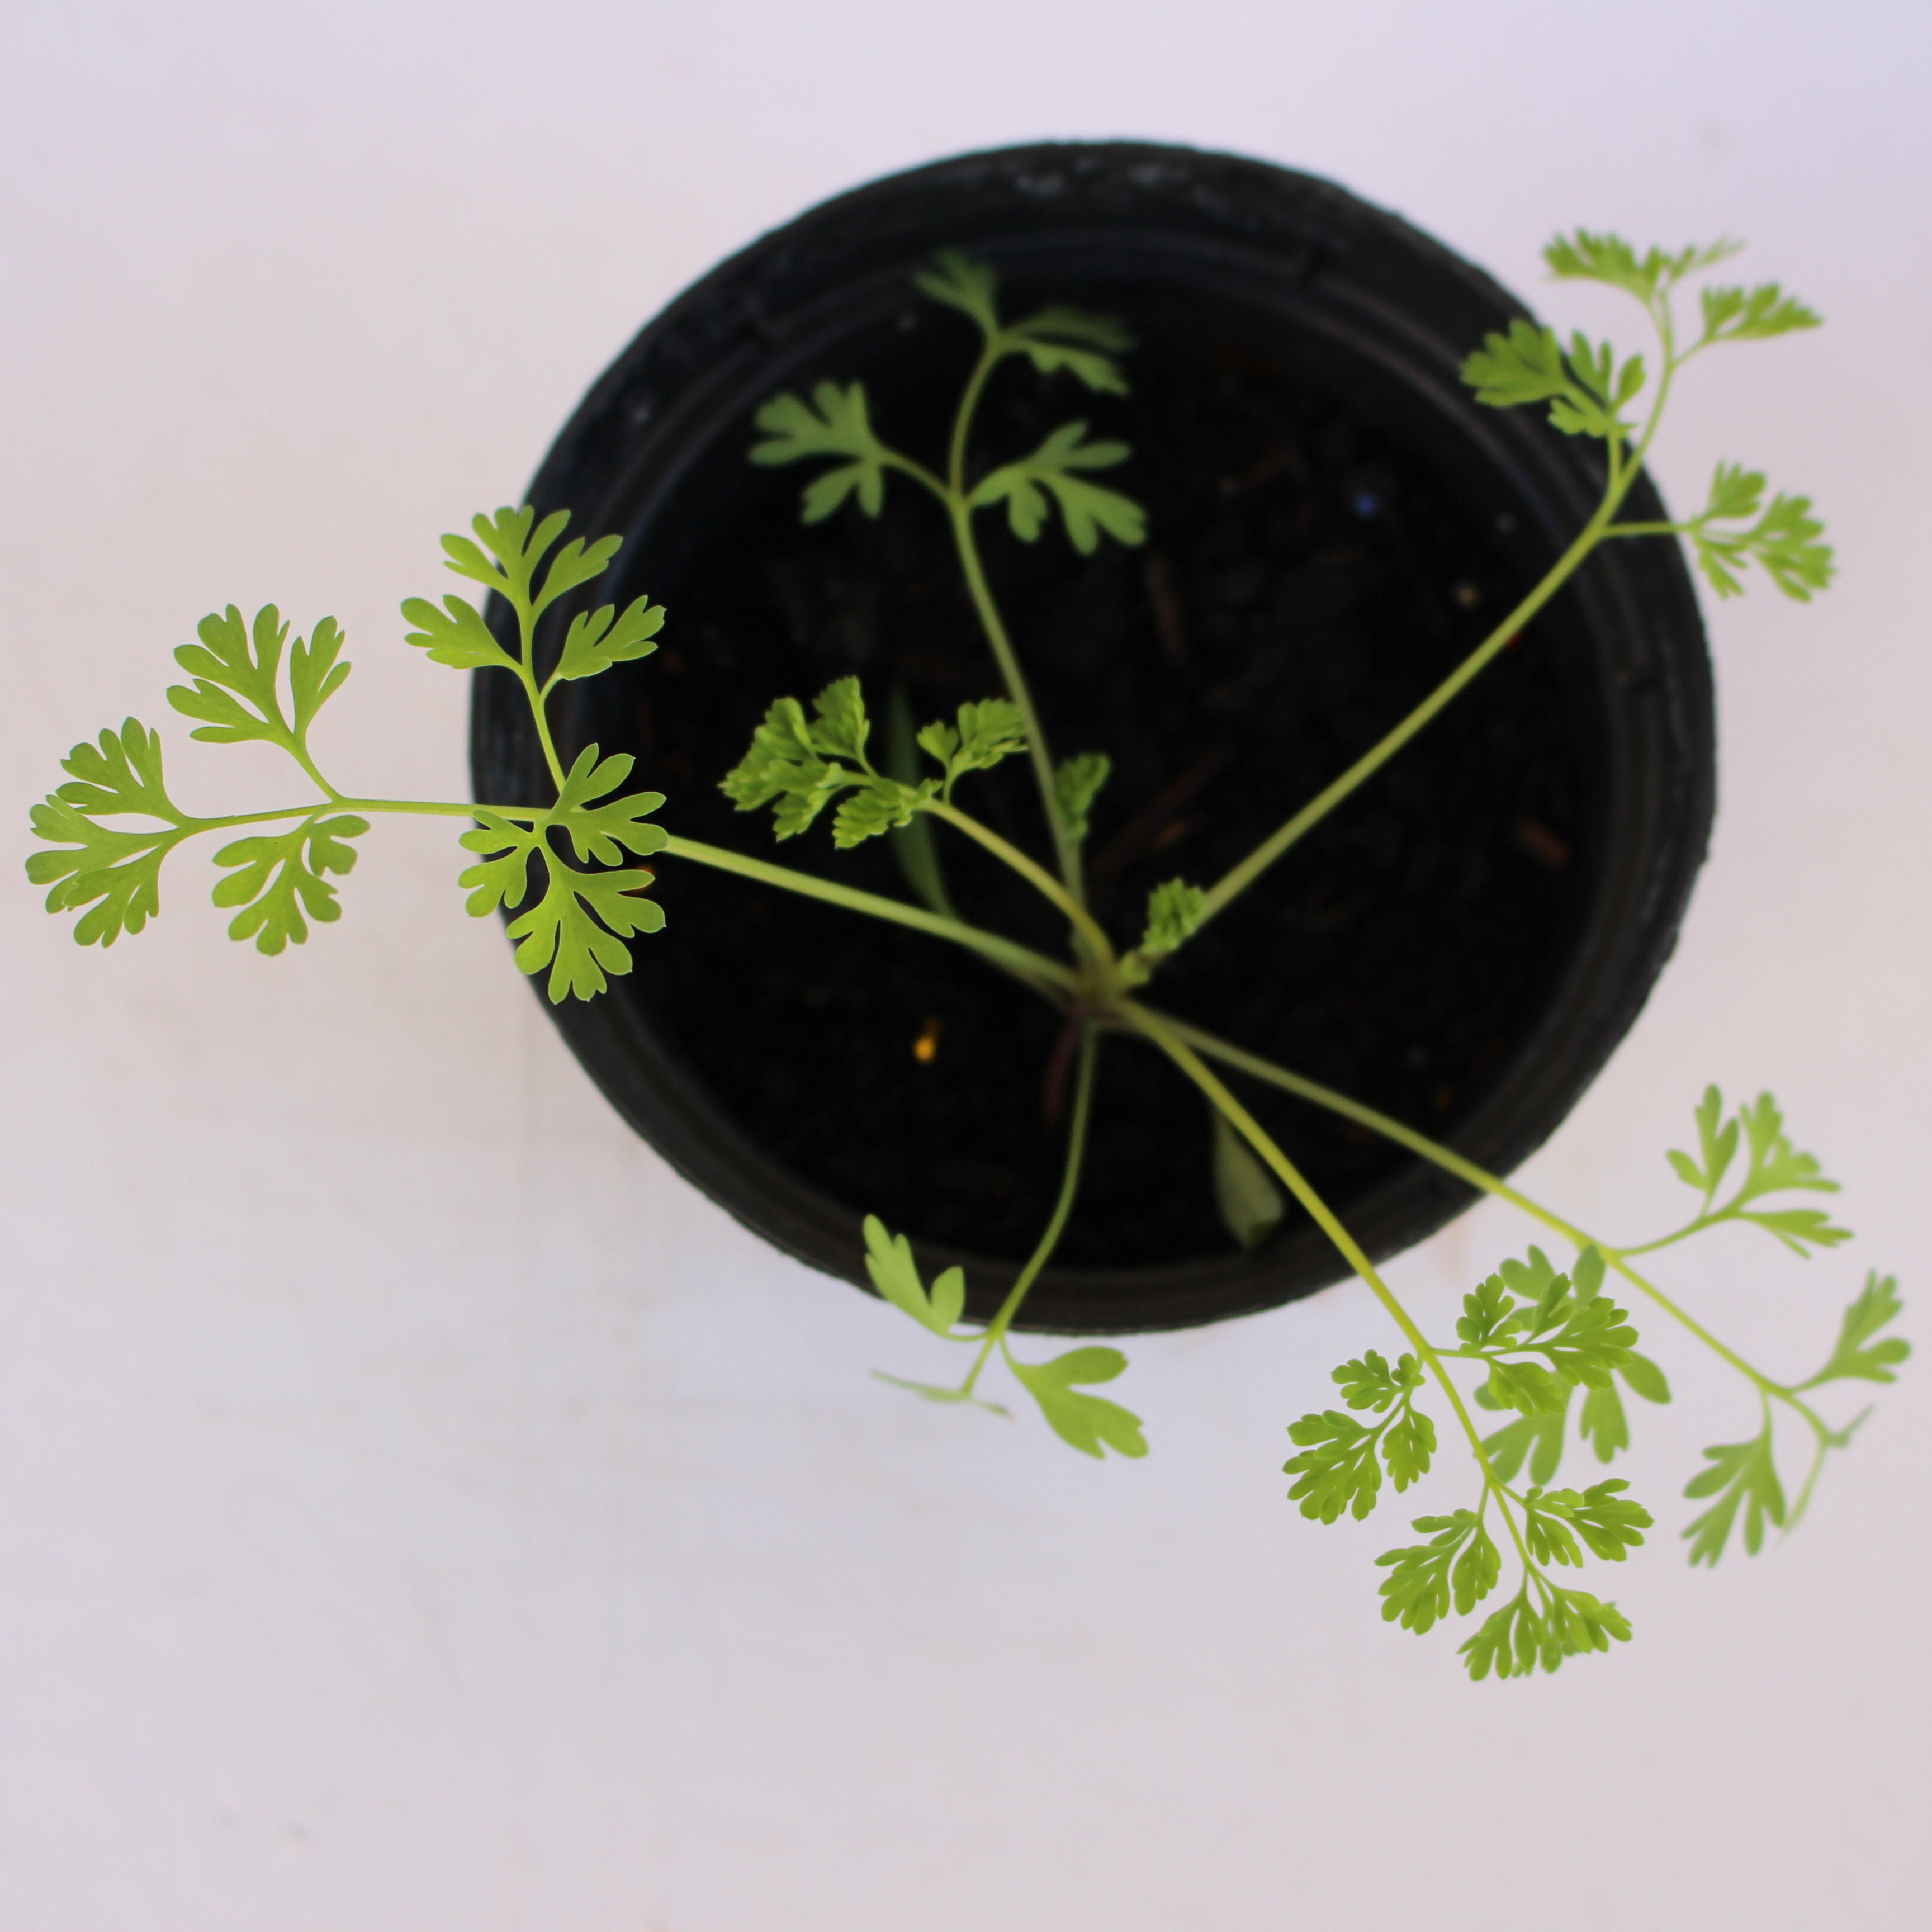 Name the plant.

Fumaria officinalis
